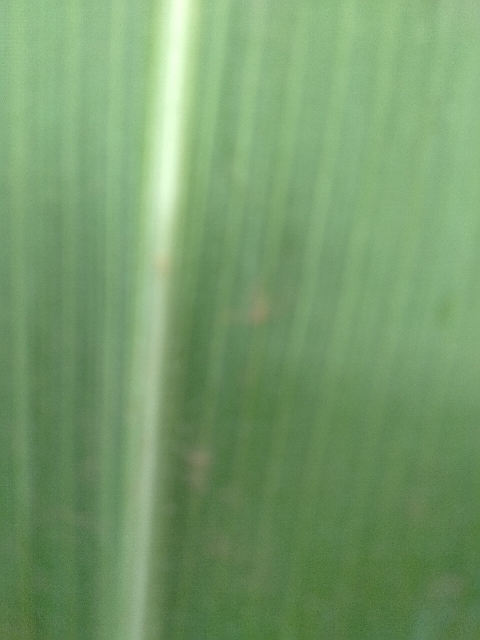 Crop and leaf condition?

maize, healthy
